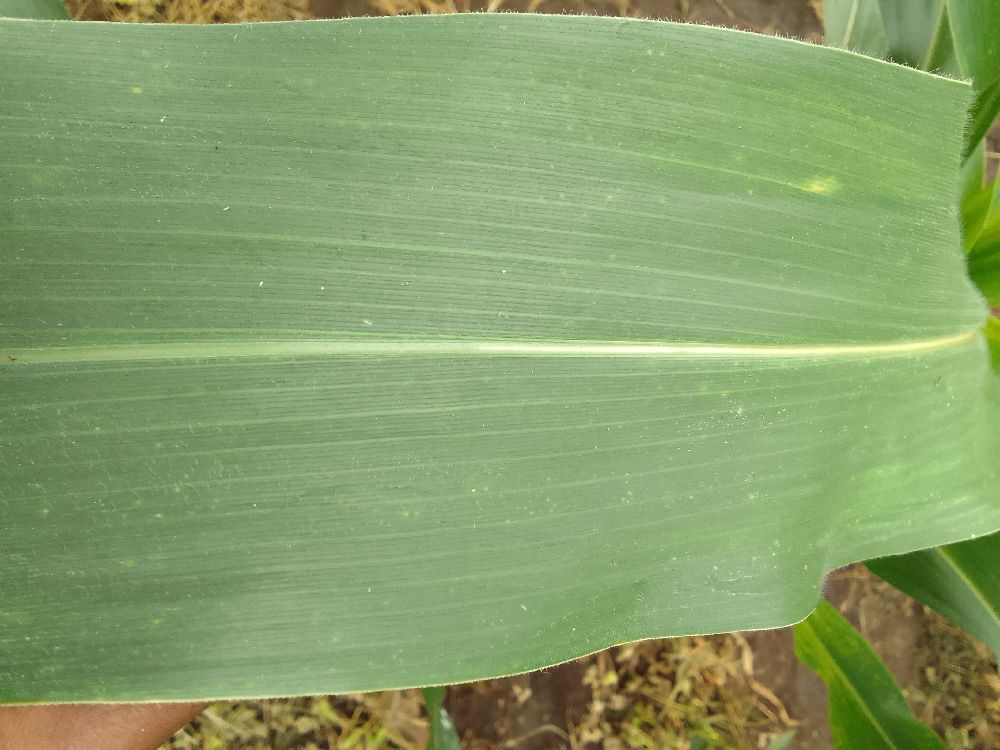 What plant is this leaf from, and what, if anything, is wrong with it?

maize, healthy
